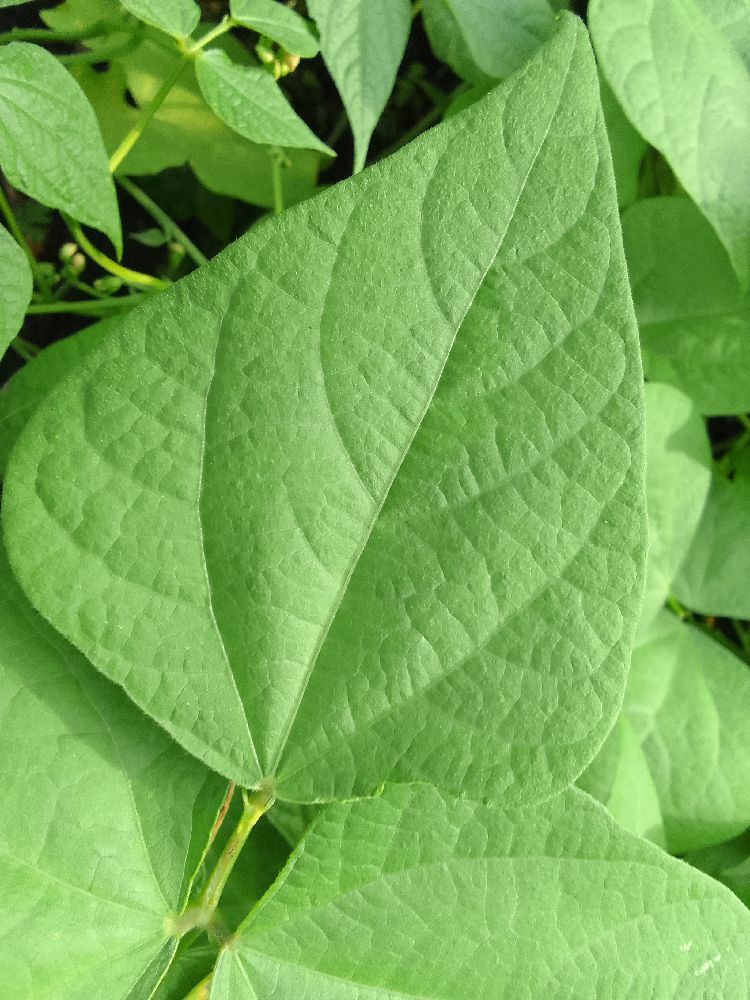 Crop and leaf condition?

common bean, healthy
